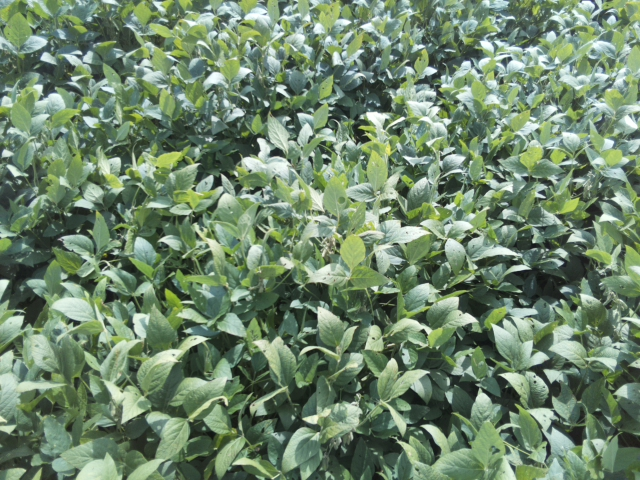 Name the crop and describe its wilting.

soybean, leaflets folding inward at secondary pulvinus with no turgor loss in leaflets or petioles
